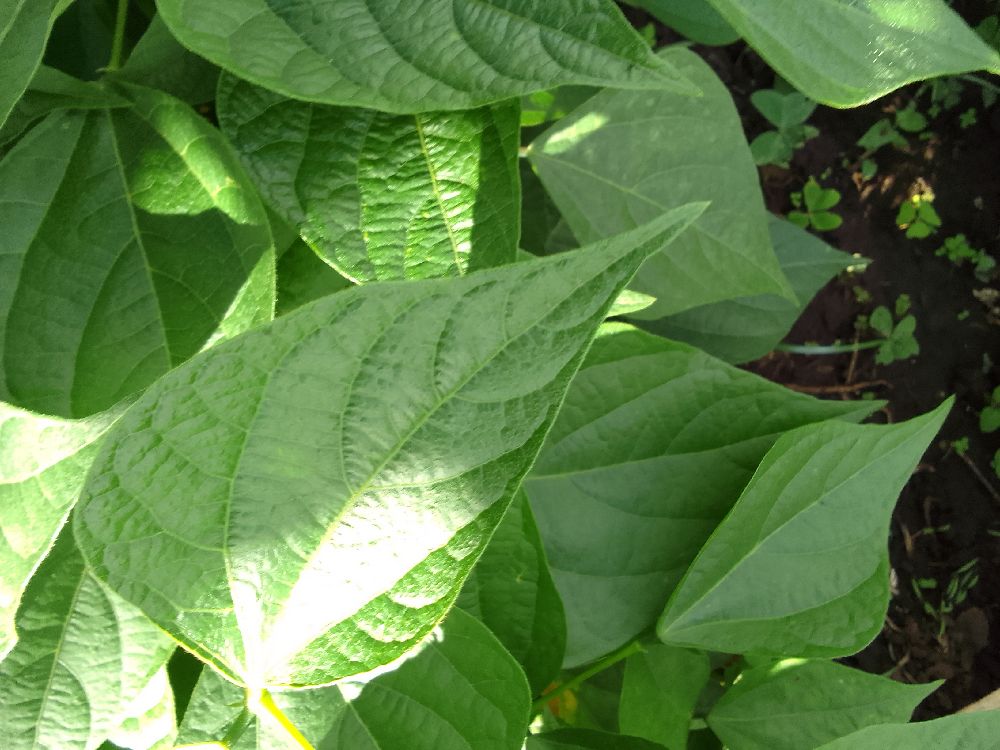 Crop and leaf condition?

common bean, healthy
